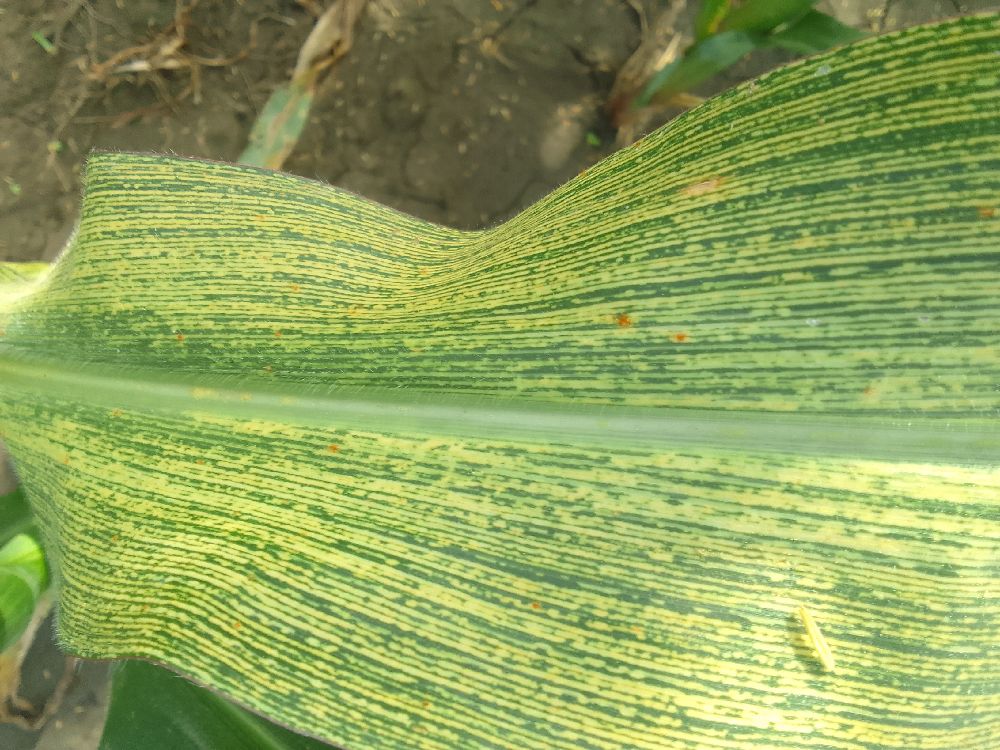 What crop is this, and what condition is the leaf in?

maize, maize streak virus
